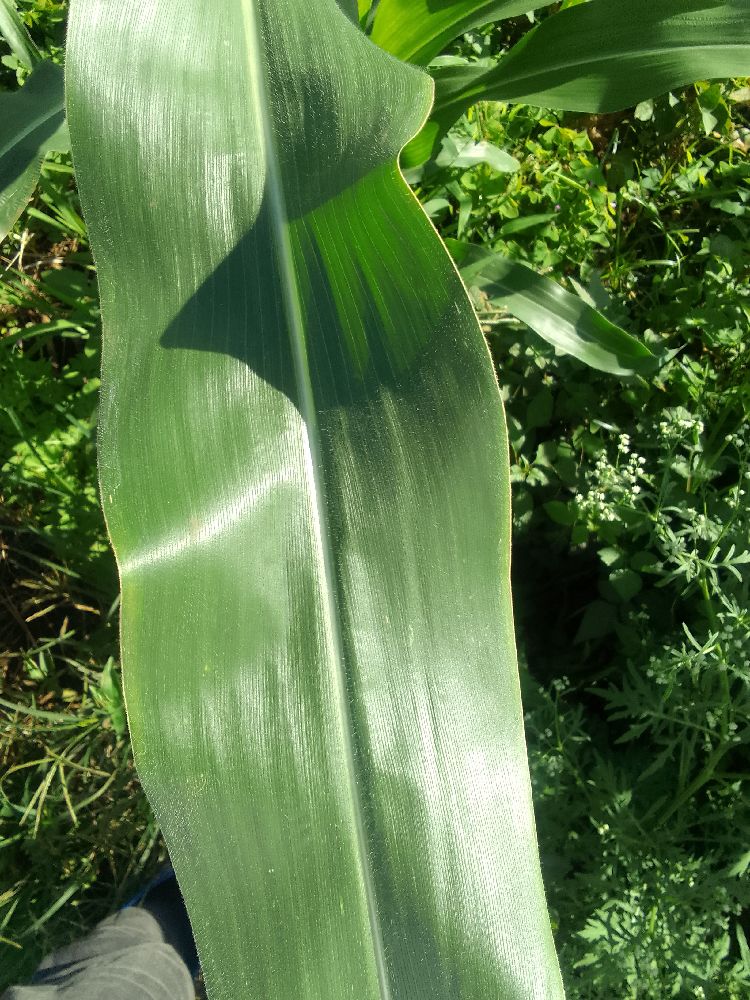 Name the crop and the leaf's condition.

maize, healthy
